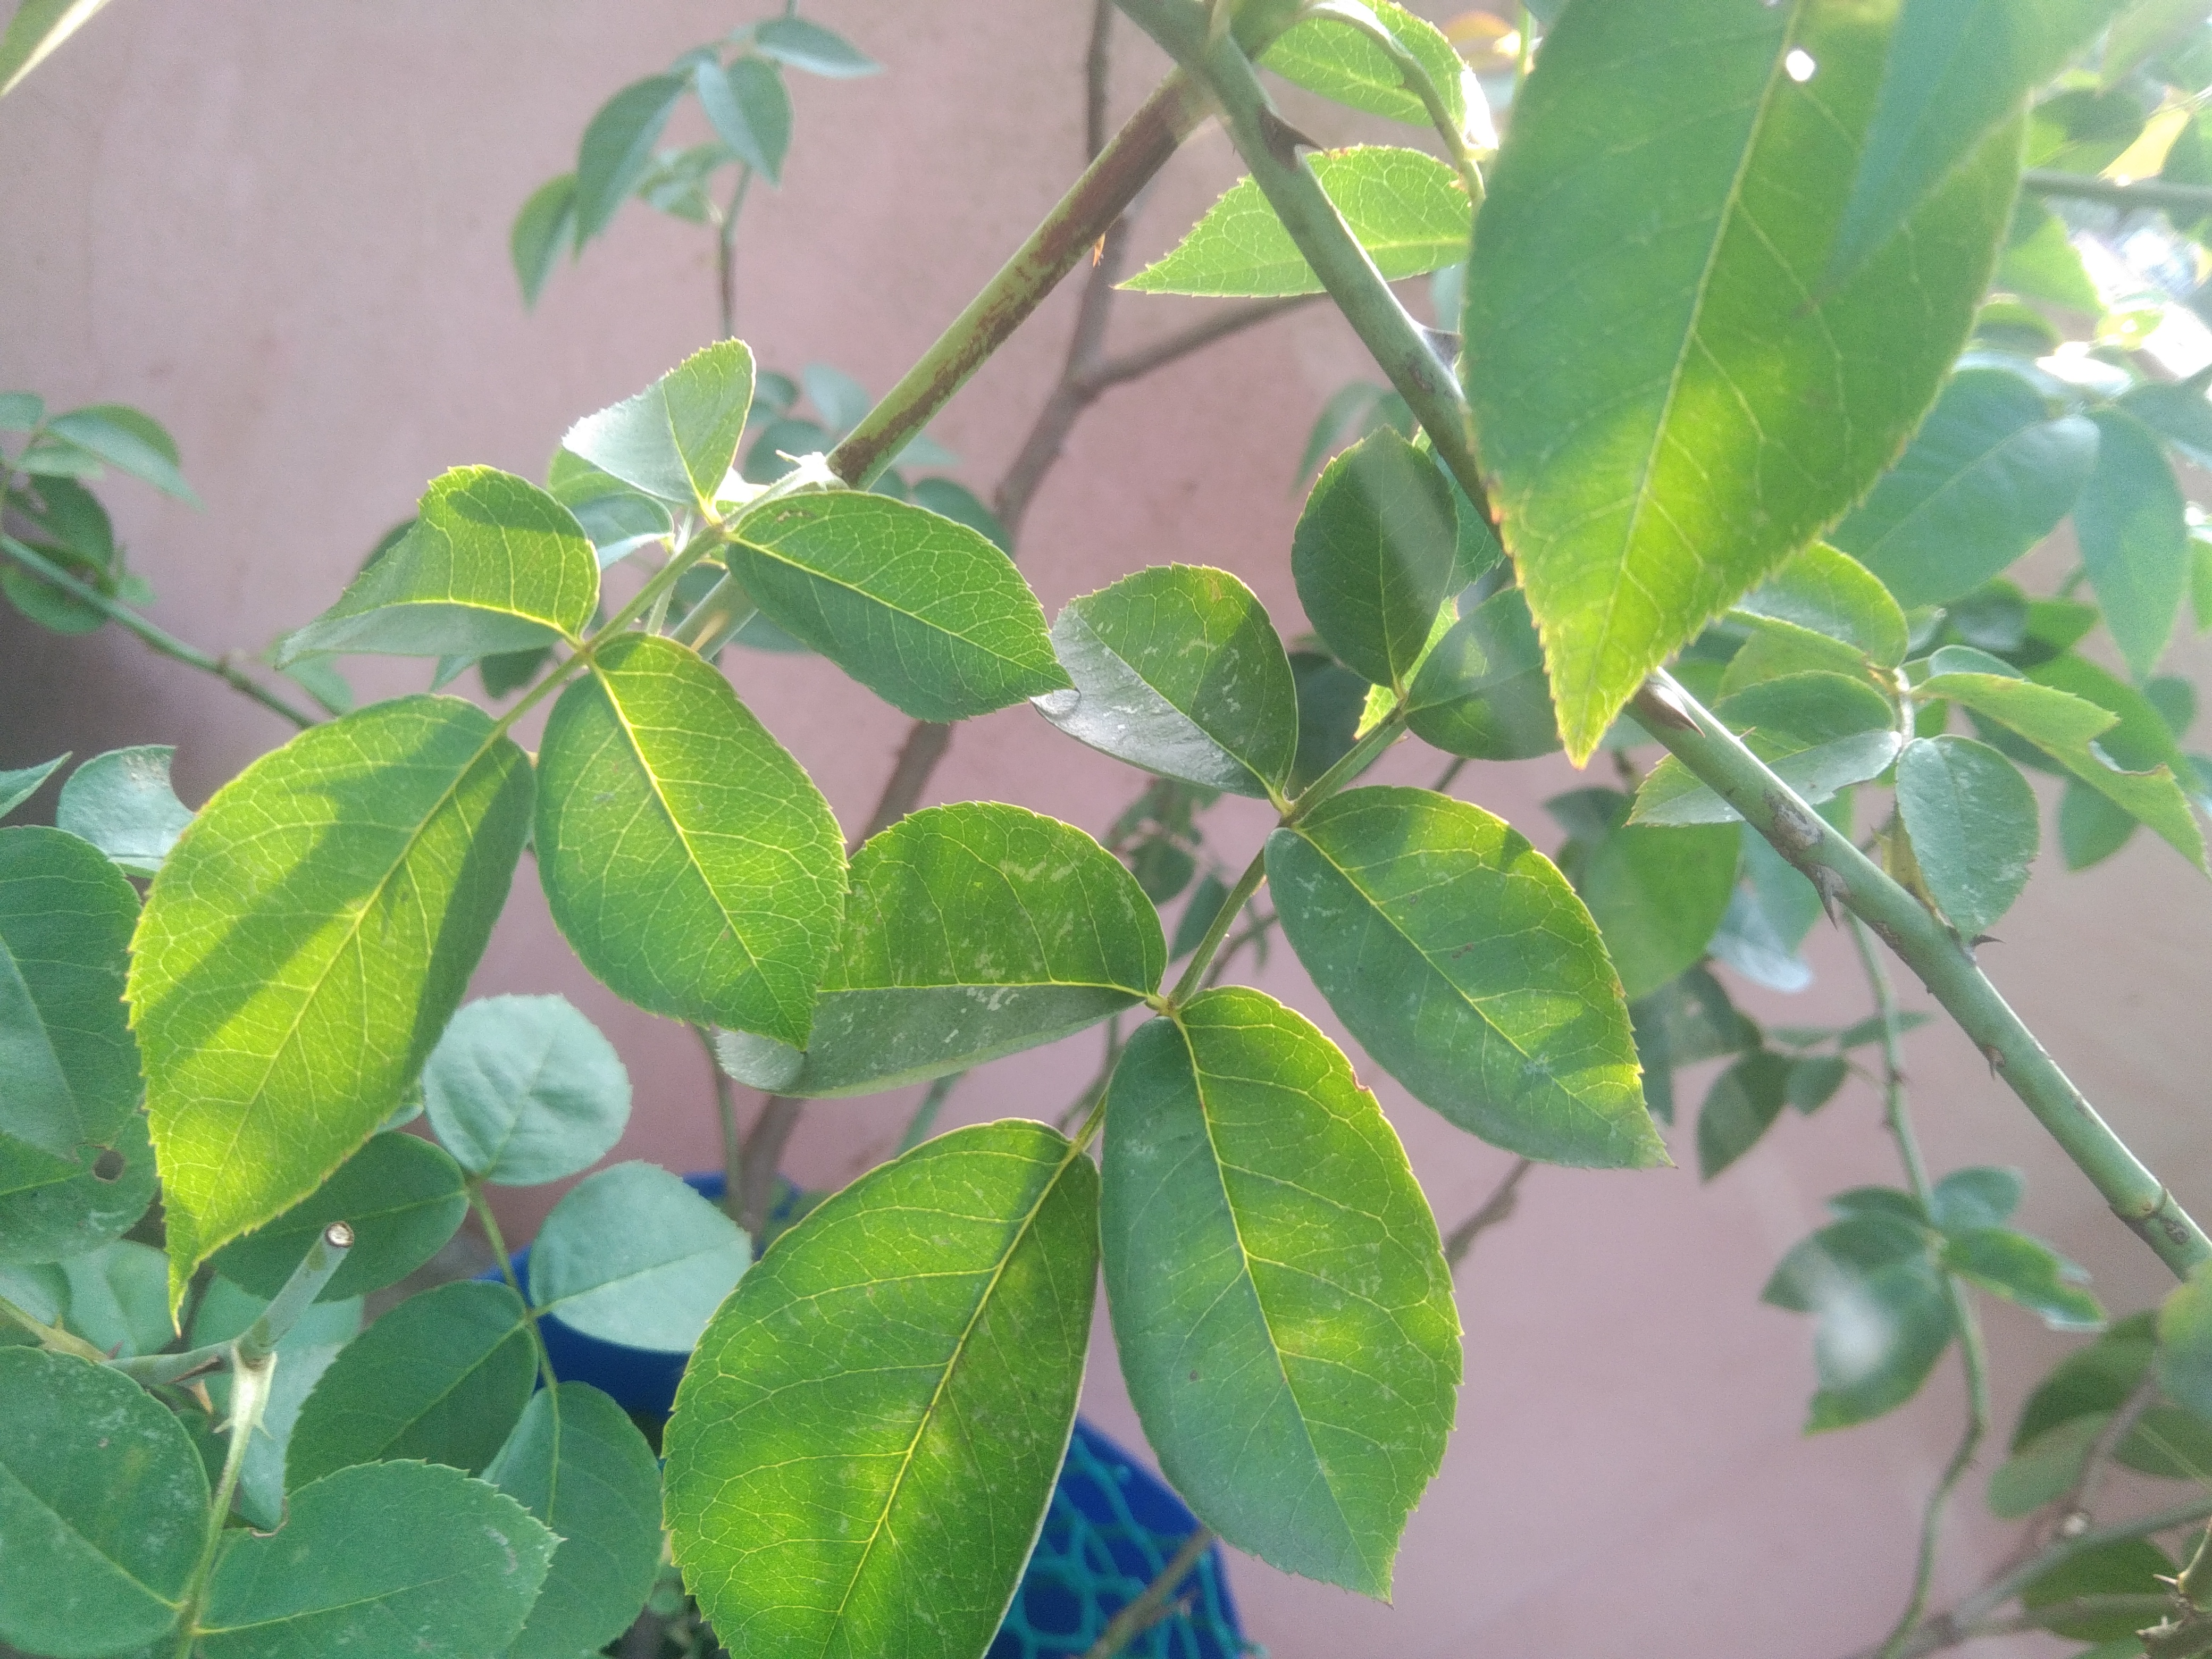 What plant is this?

rose
